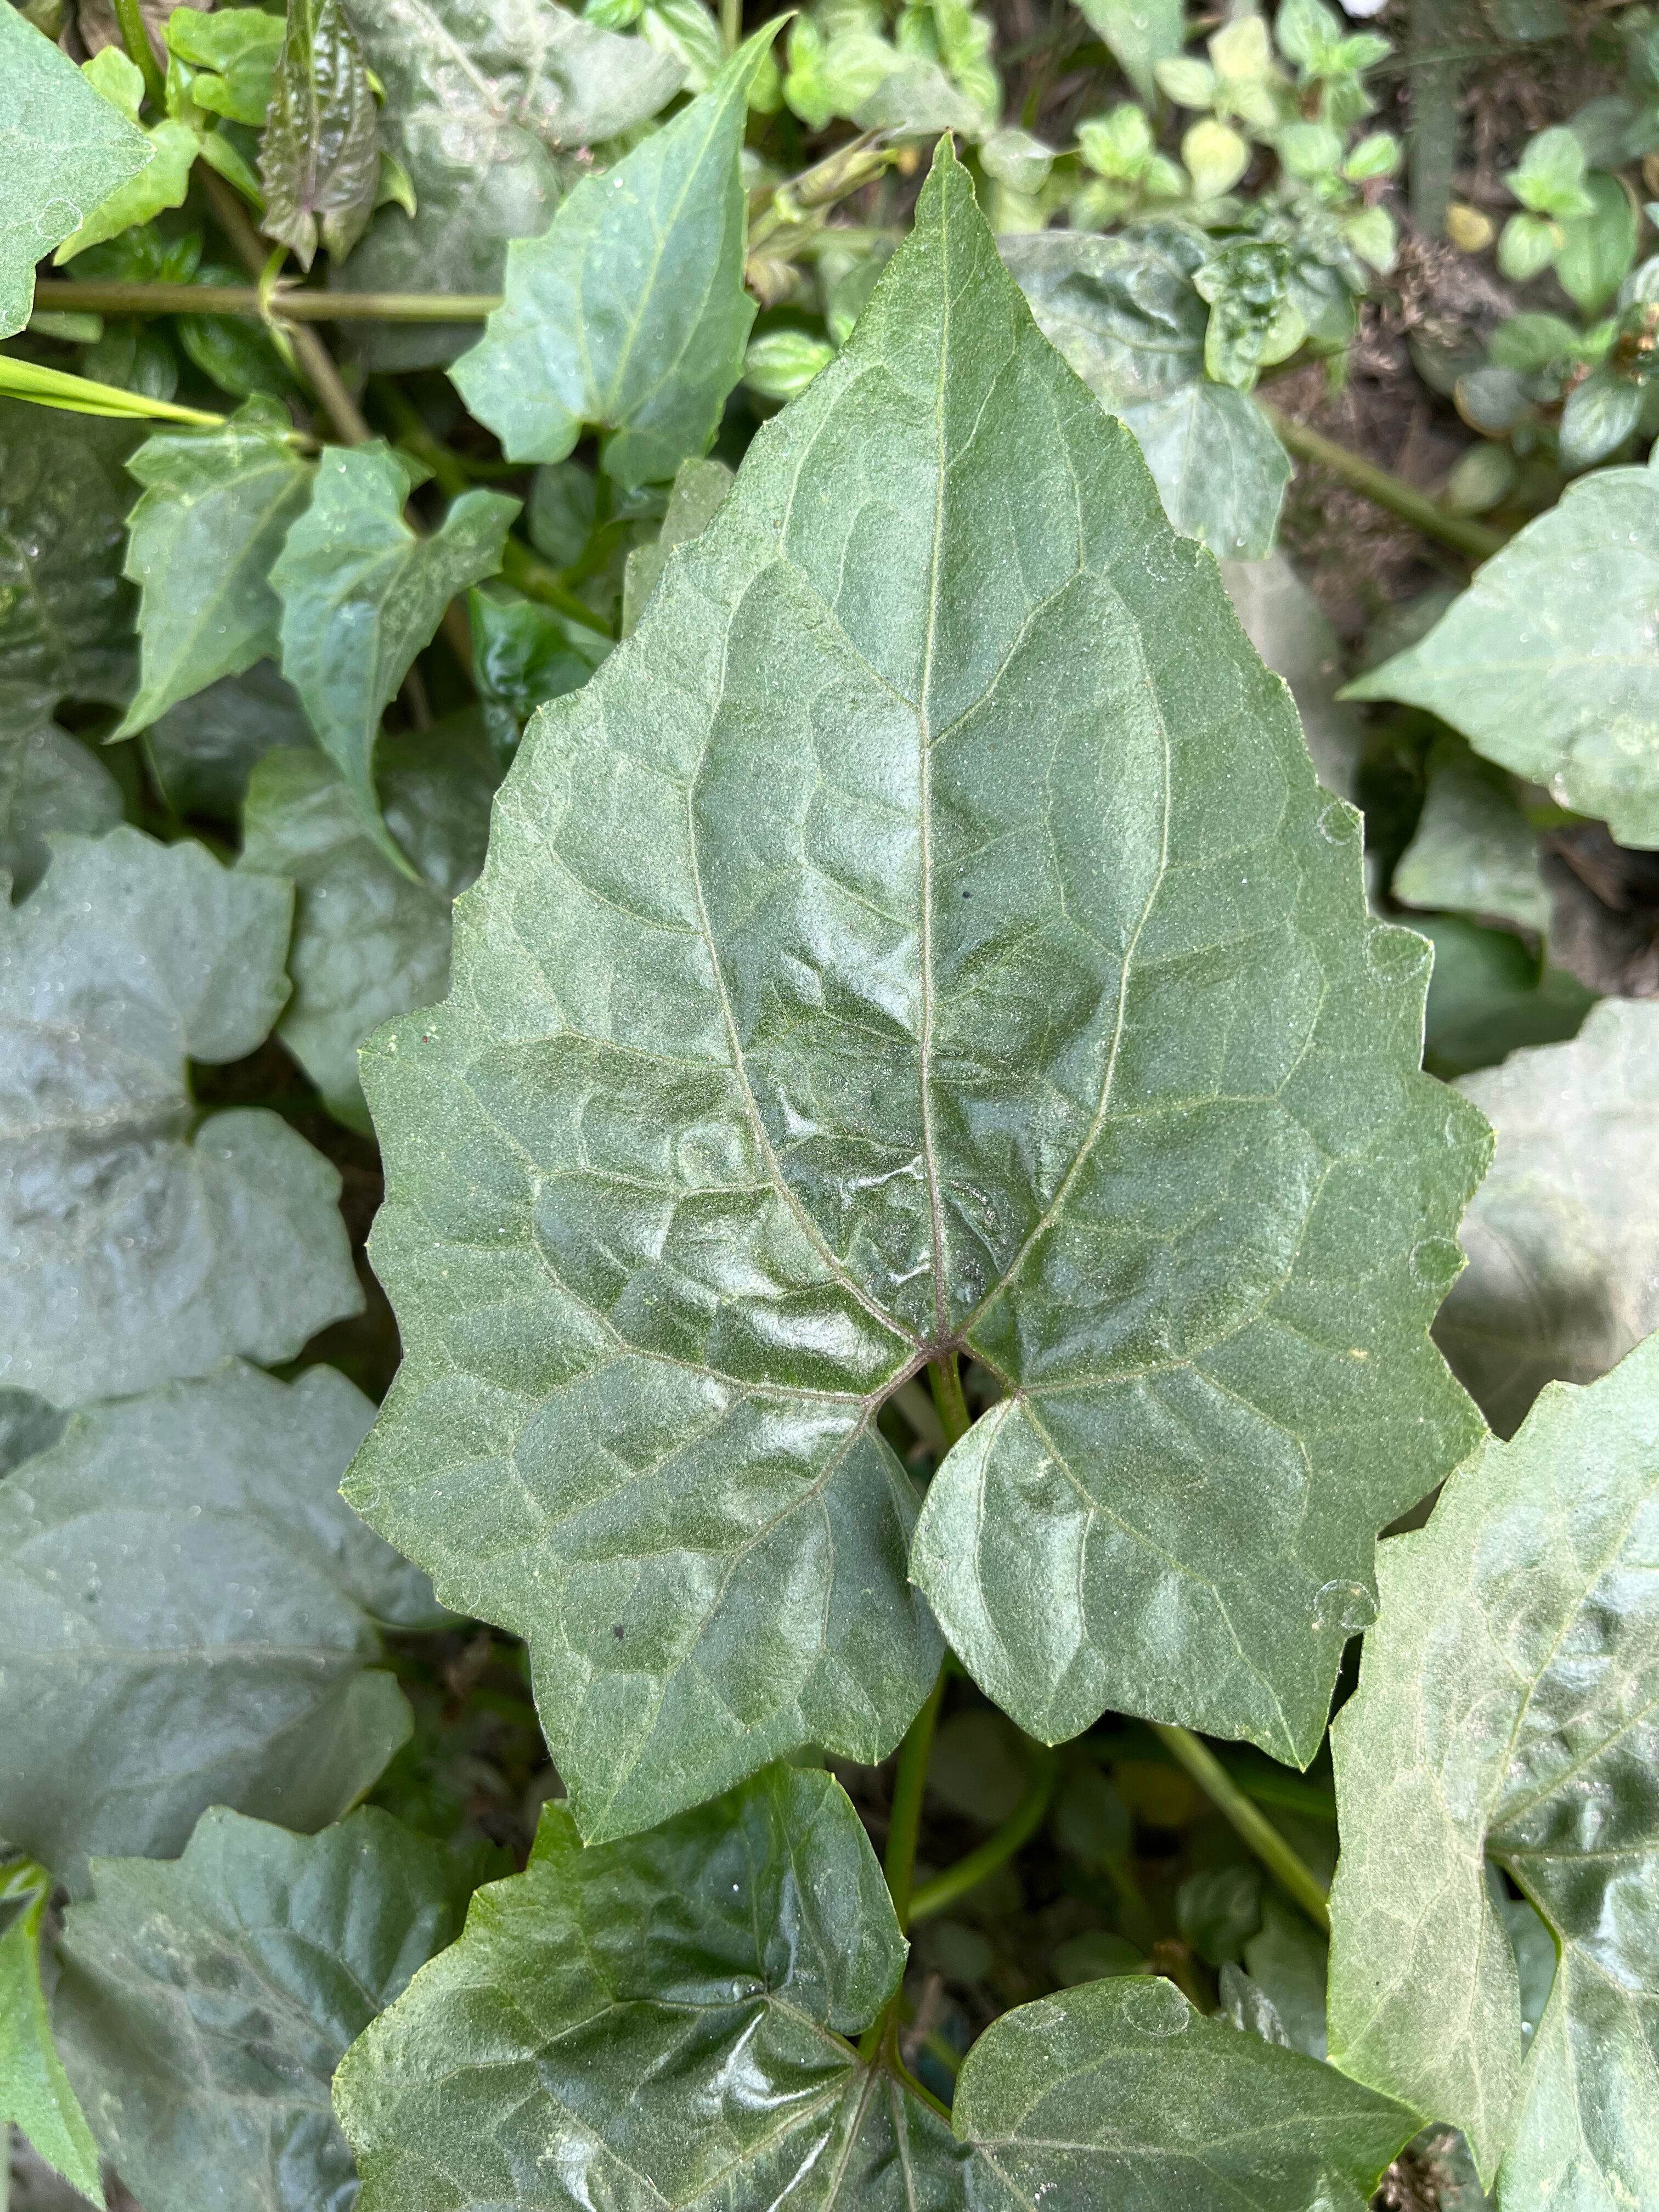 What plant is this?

bitter vine
